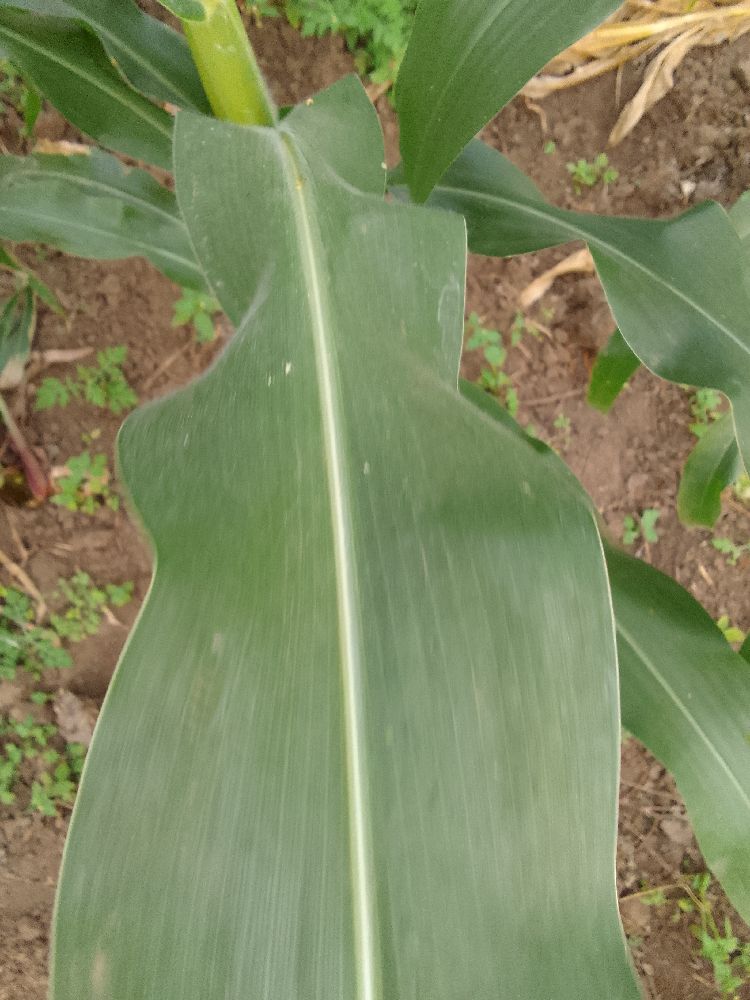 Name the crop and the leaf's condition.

maize, healthy
